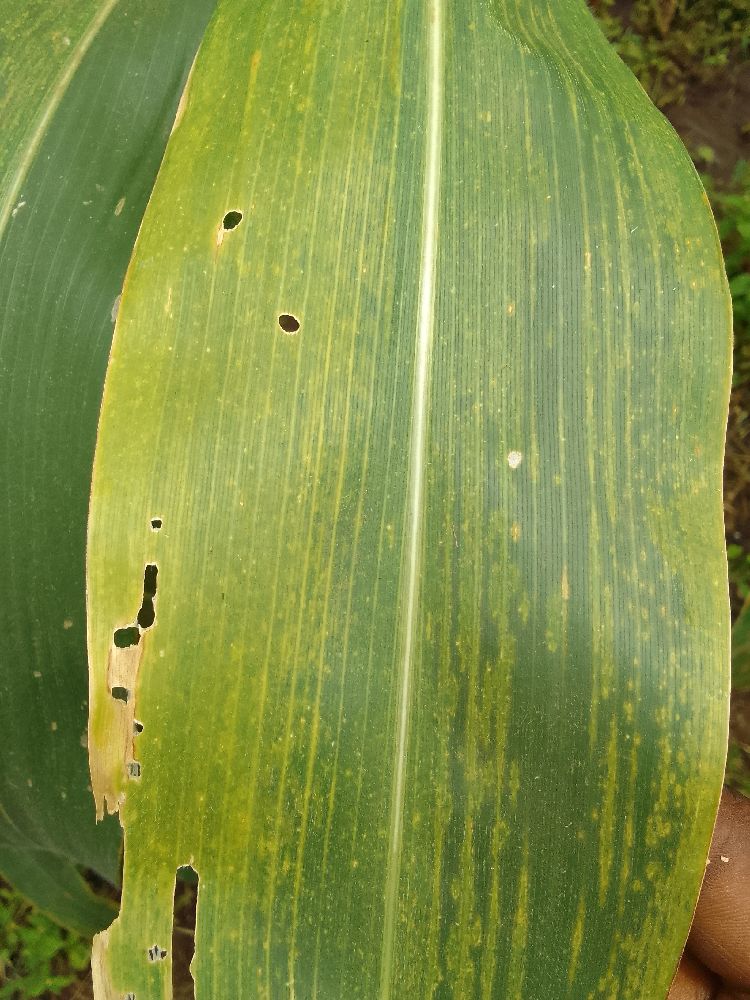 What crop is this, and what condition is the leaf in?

maize, maize lethal necrosis
